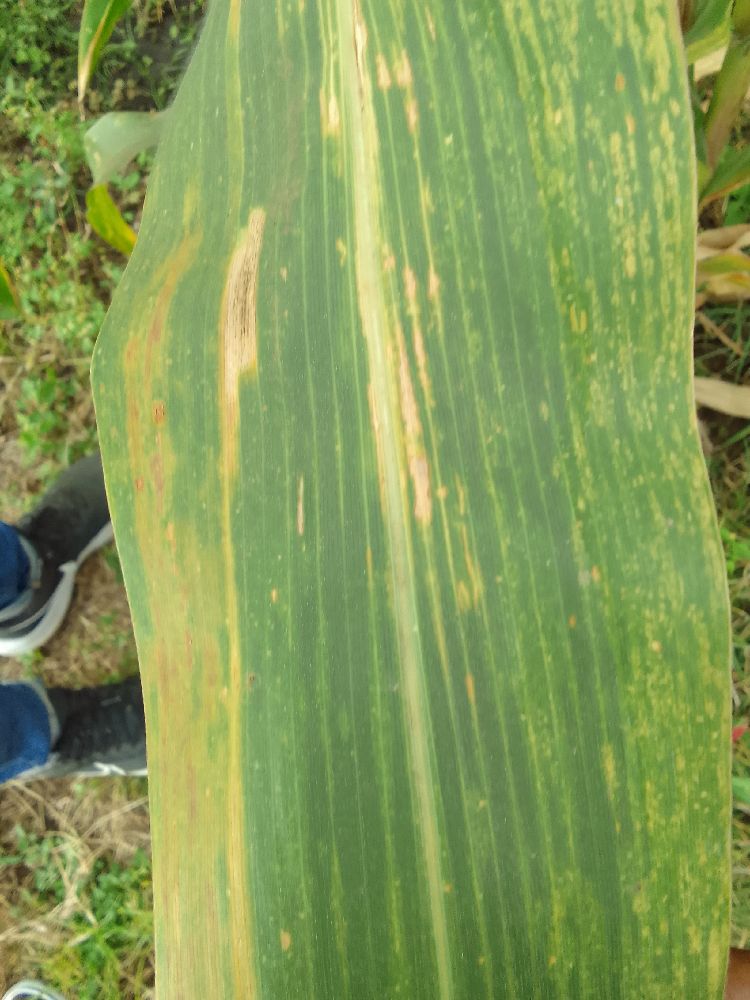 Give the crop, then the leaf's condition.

maize, maize lethal necrosis
